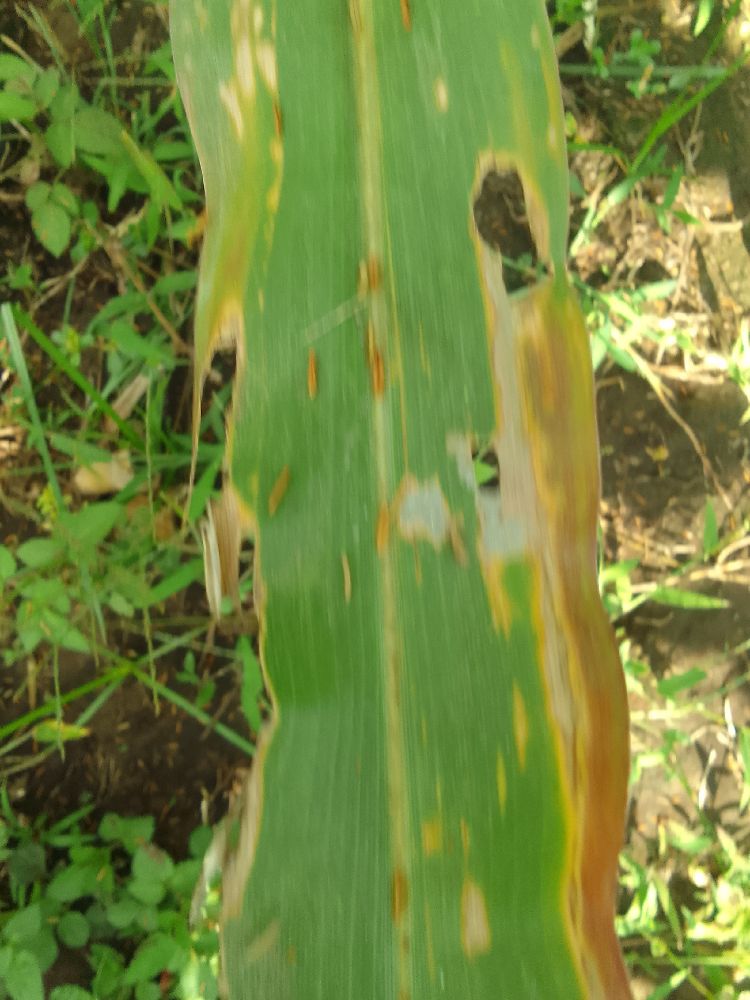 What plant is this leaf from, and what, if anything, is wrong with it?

maize, maize lethal necrosis
